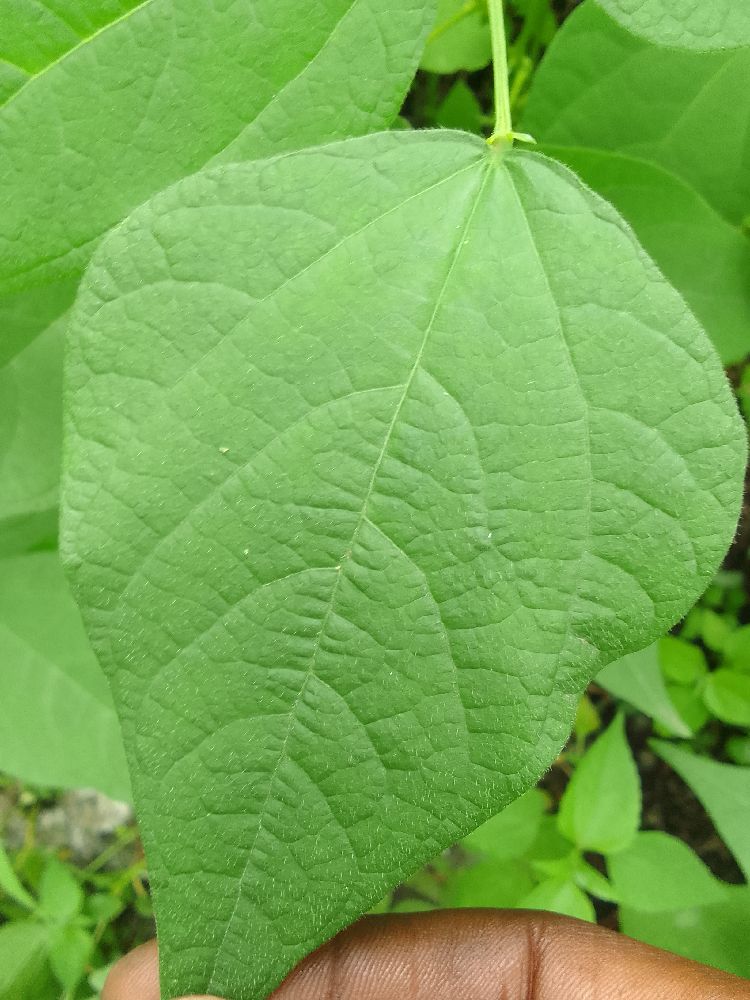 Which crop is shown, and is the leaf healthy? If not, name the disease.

common bean, healthy
